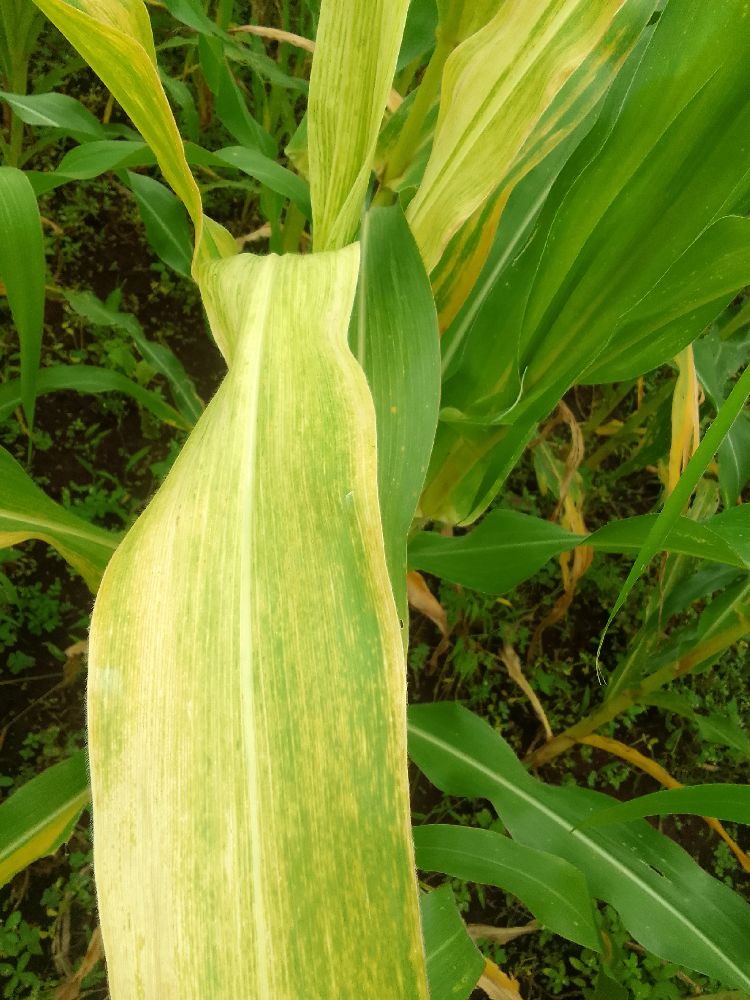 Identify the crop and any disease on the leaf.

maize, maize lethal necrosis
